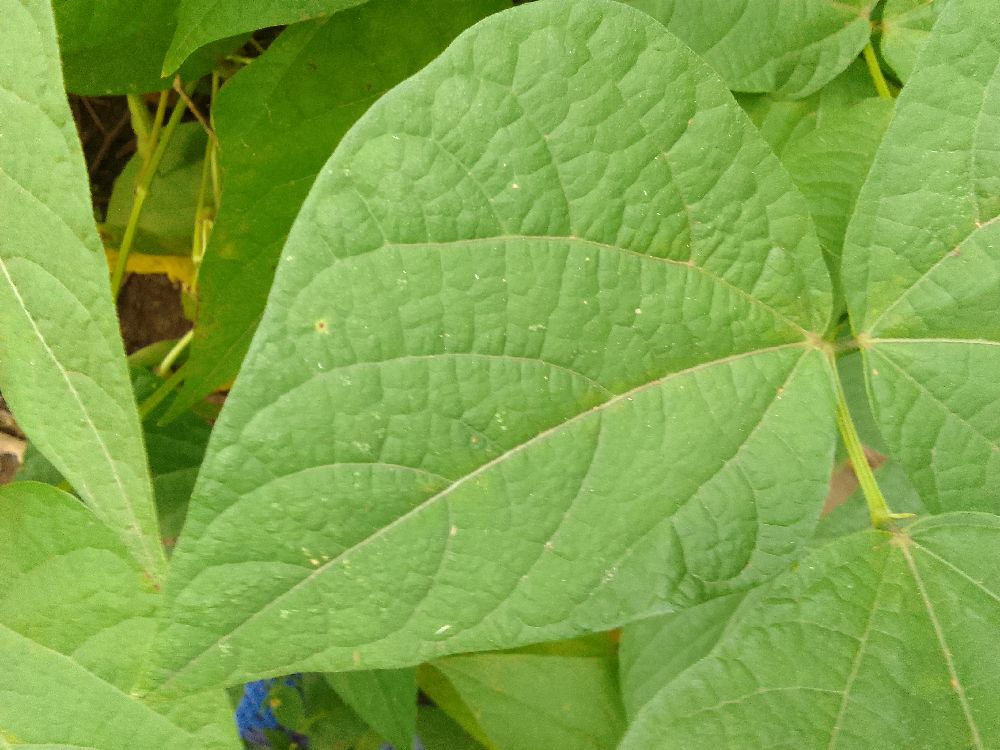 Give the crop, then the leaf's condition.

common bean, healthy
